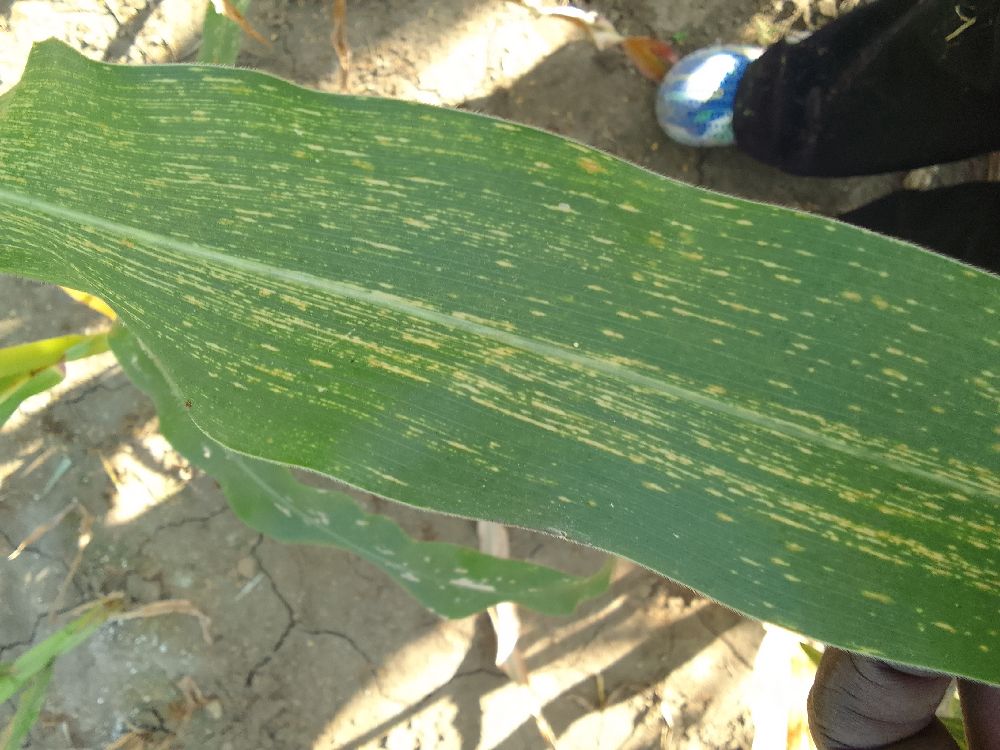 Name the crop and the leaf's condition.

maize, maize streak virus
